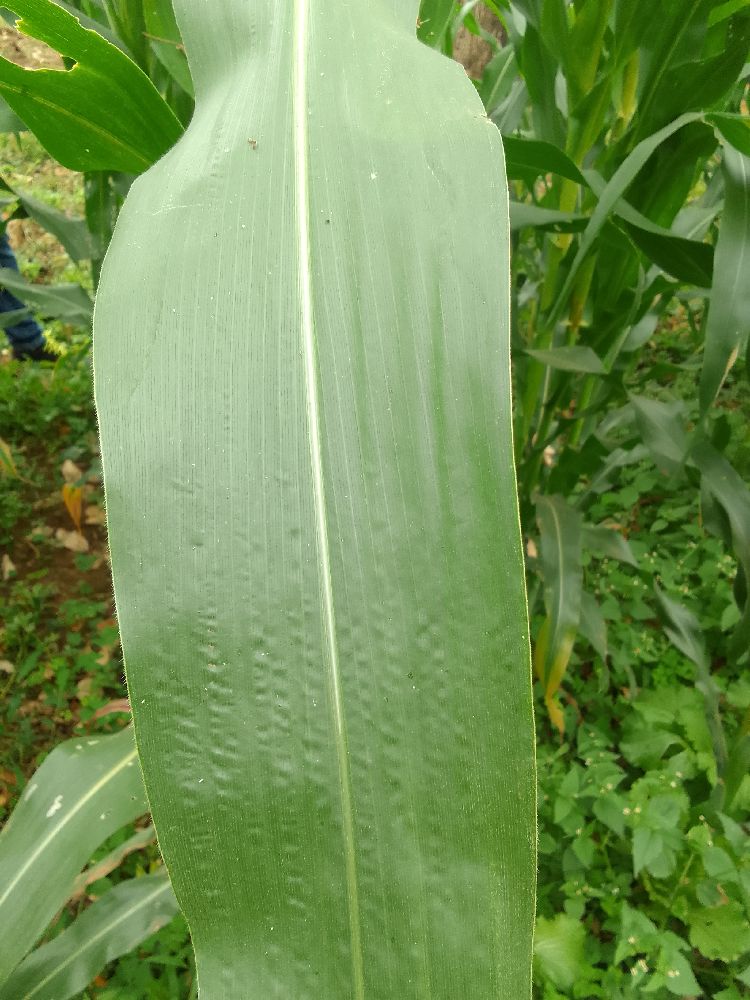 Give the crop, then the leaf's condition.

maize, healthy
